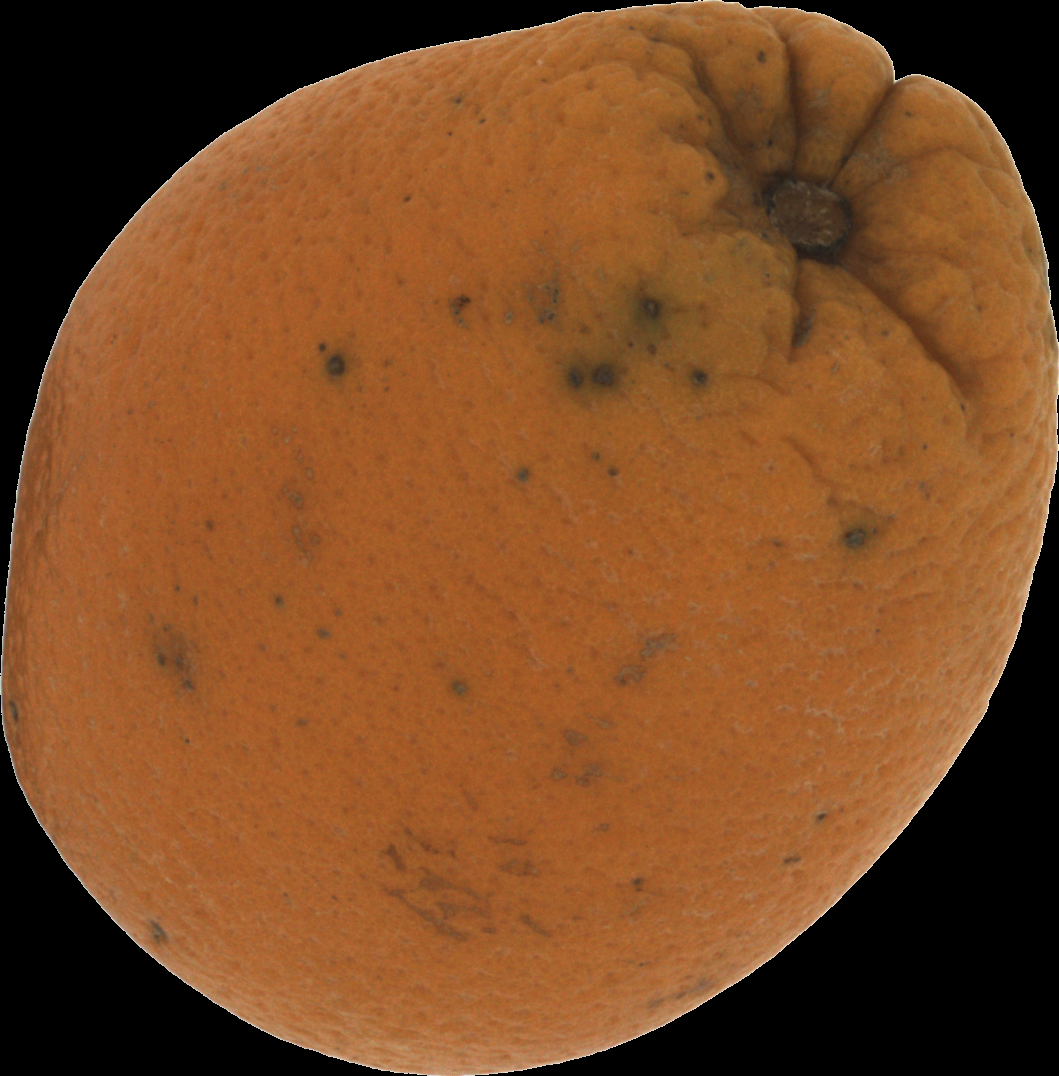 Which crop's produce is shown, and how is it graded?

orange, bad
